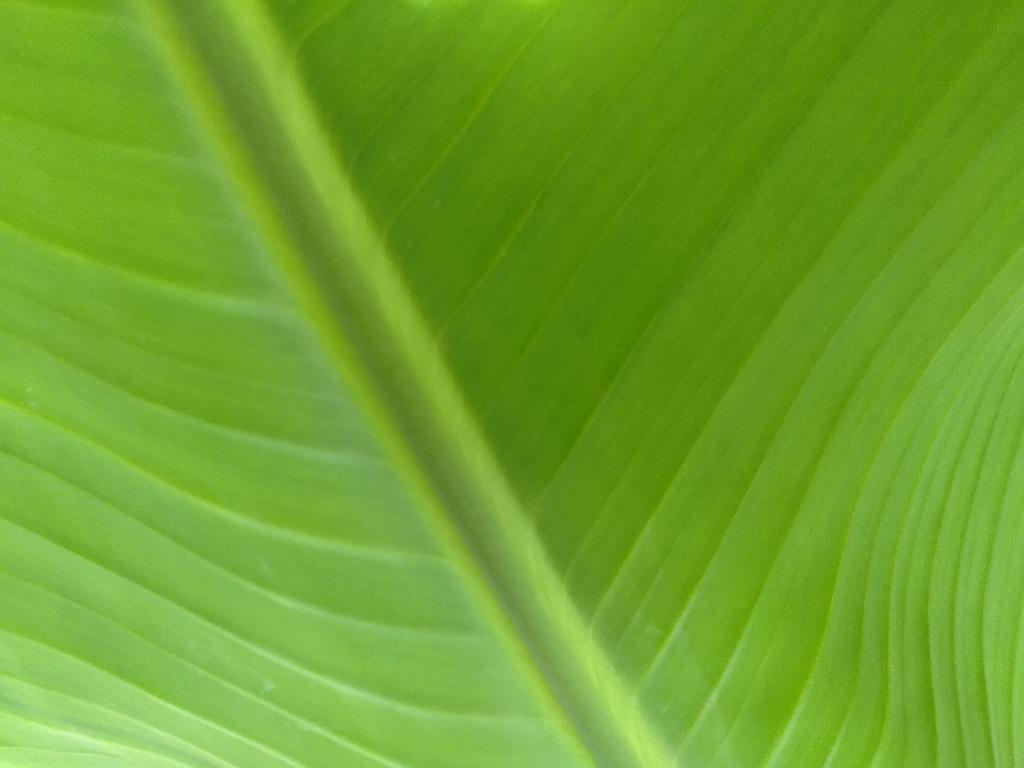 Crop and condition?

banana, healthy
